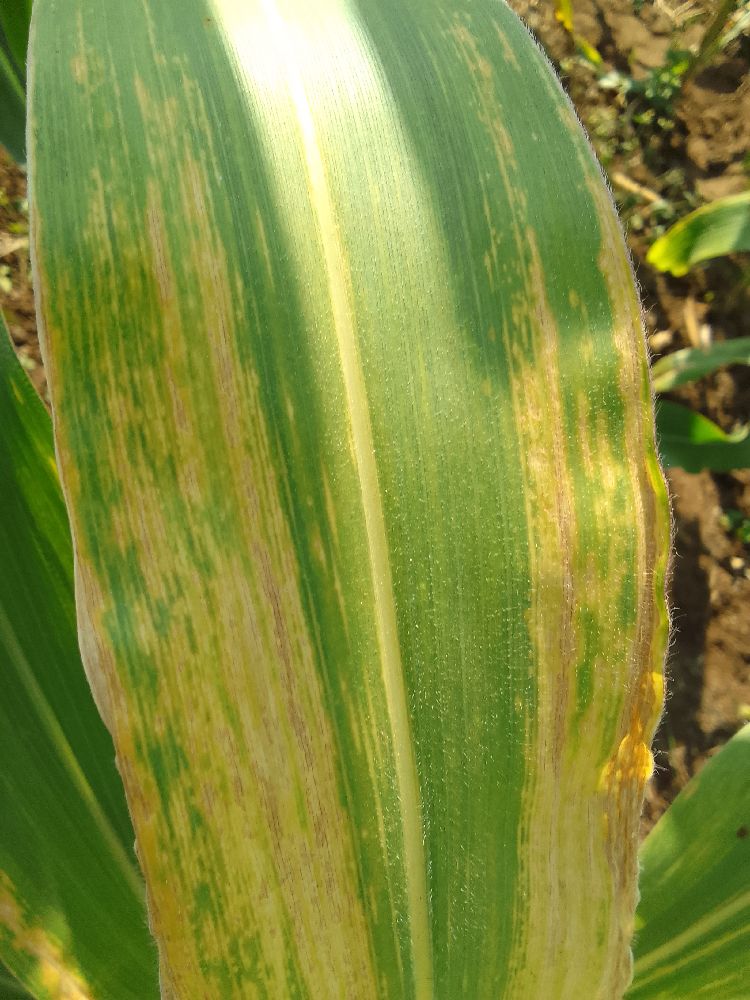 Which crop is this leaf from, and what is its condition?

maize, maize lethal necrosis
